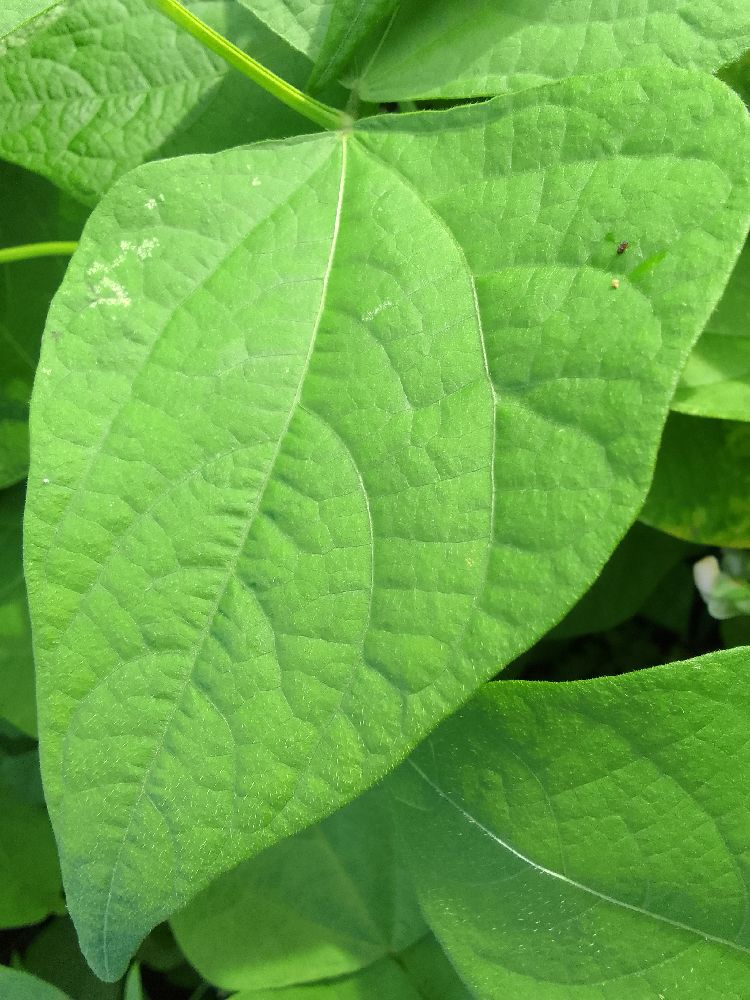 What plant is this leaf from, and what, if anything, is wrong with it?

common bean, healthy
